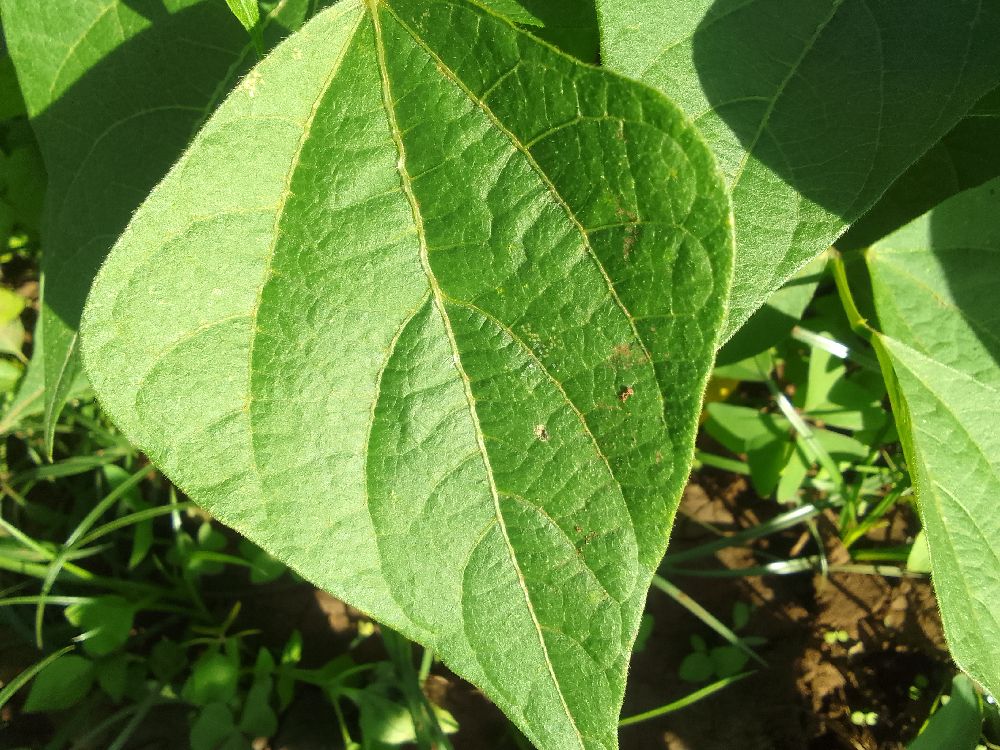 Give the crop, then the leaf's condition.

common bean, healthy
